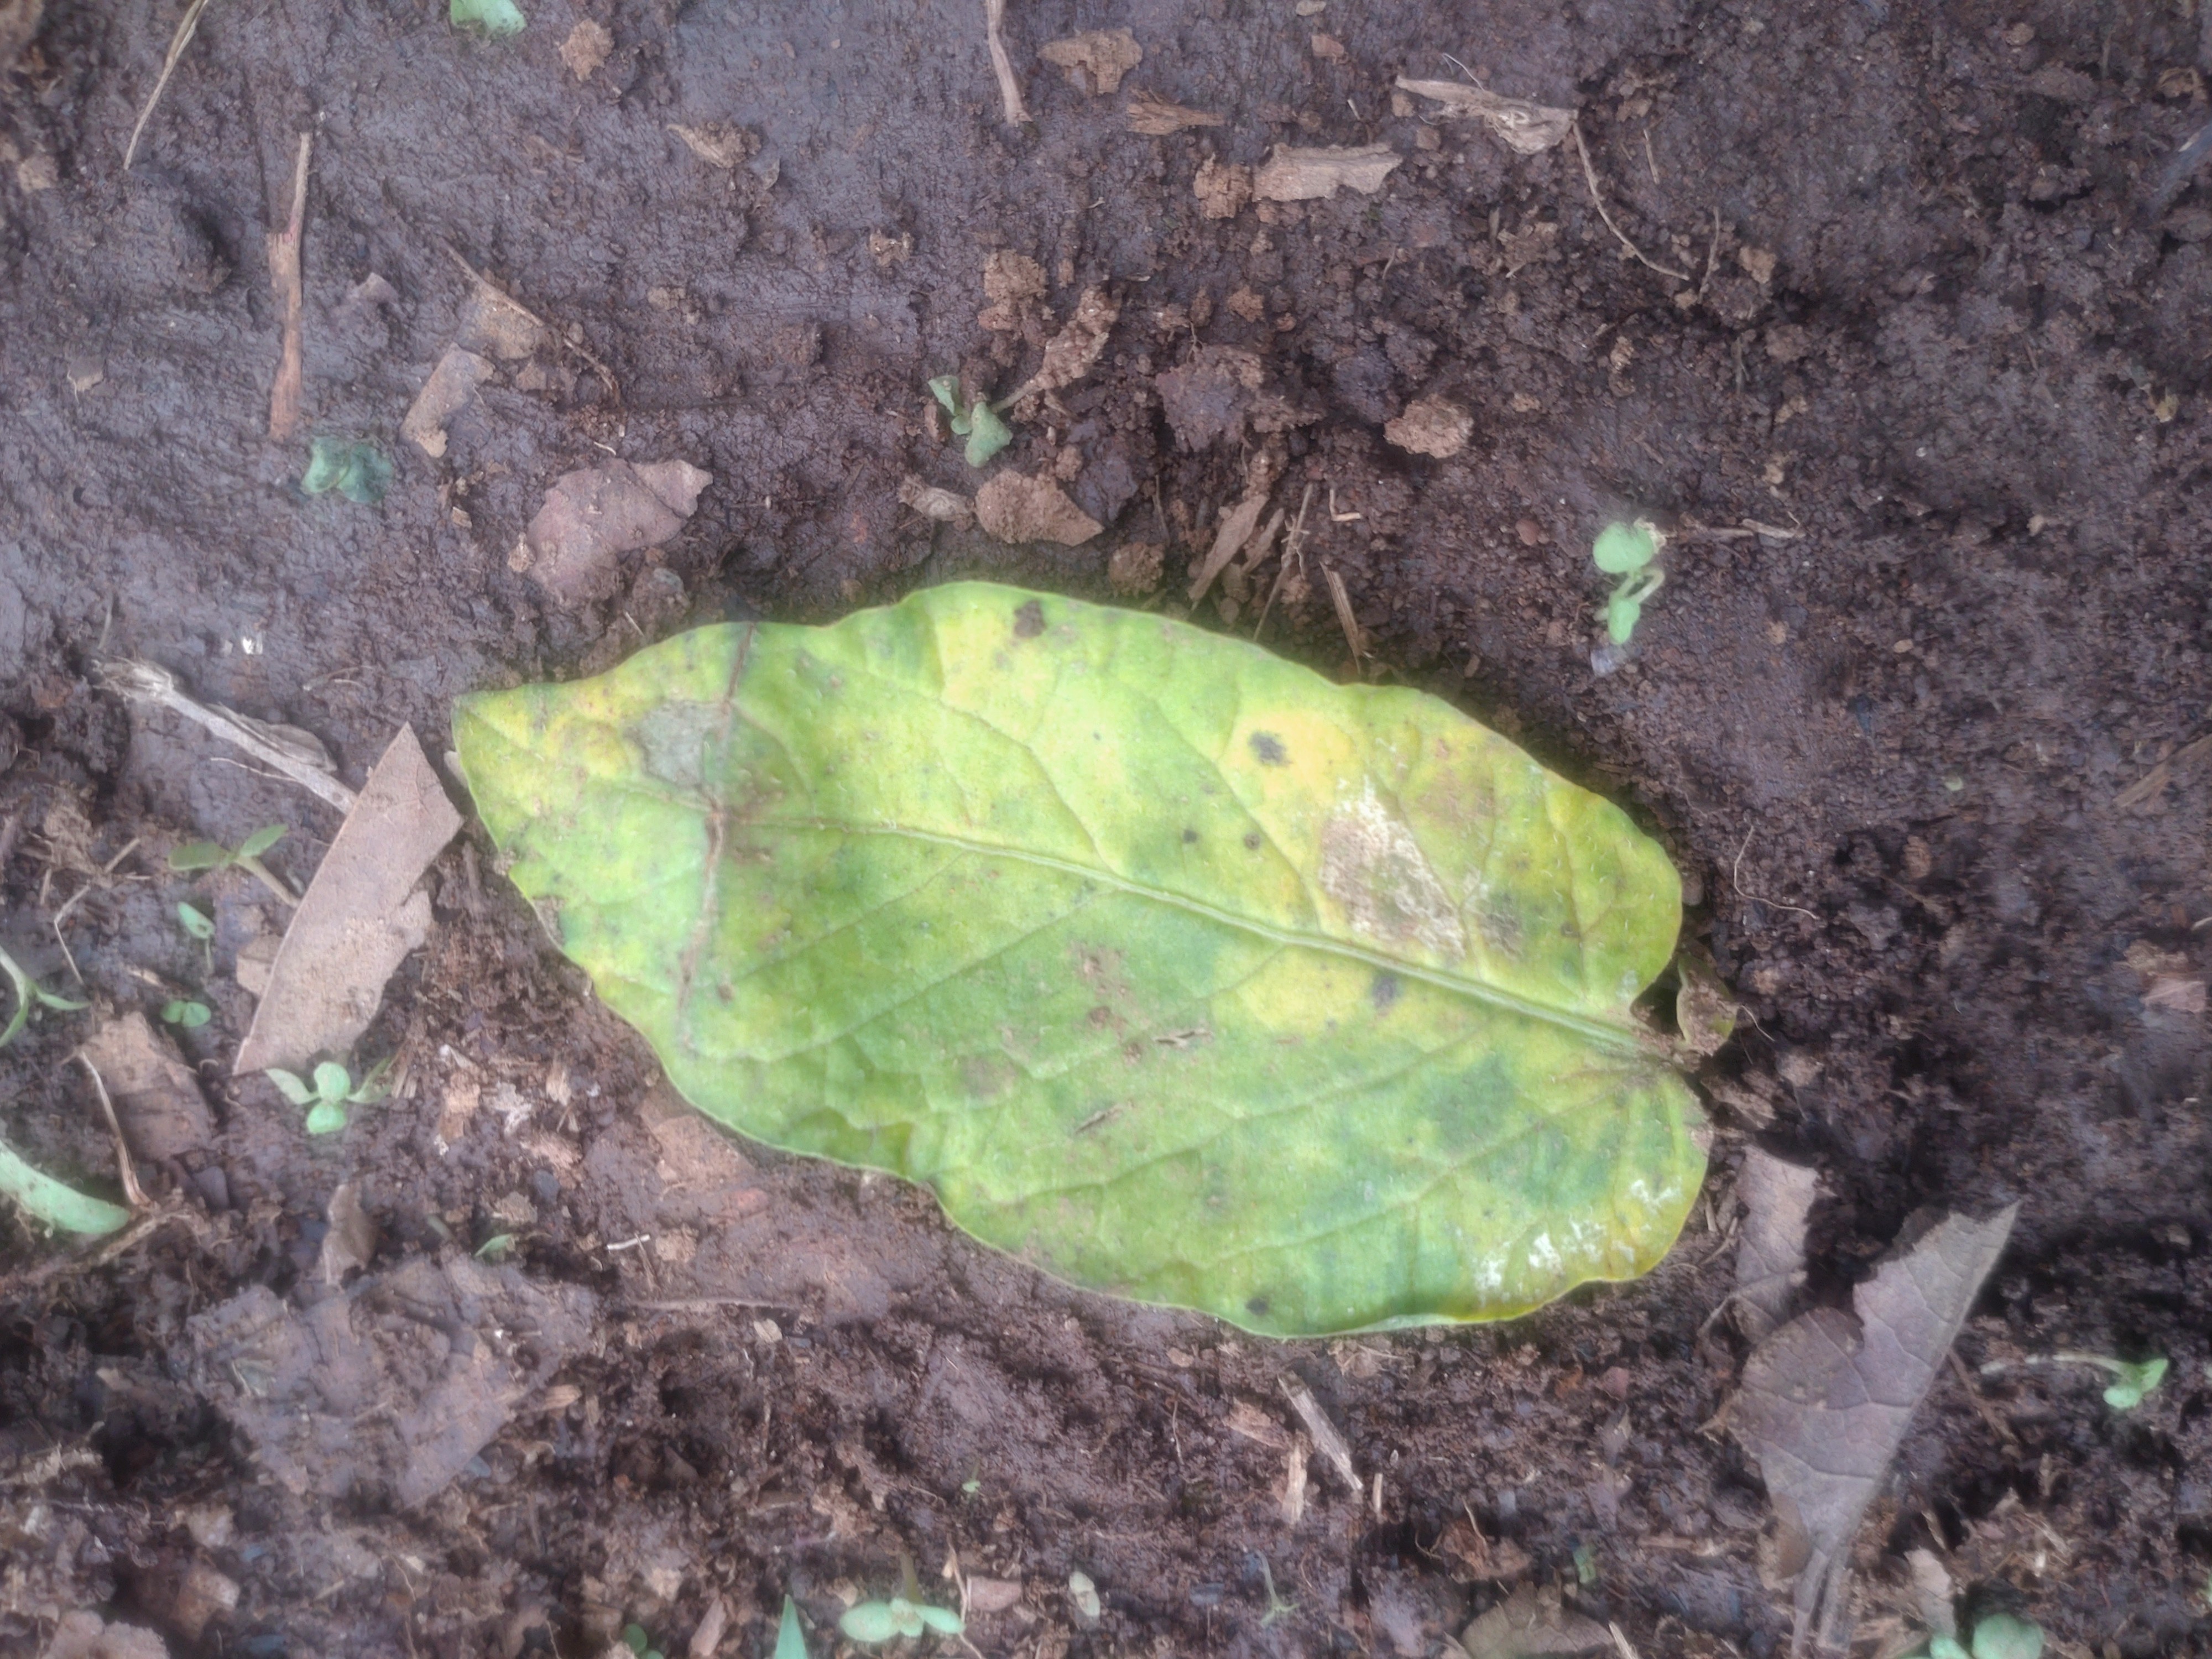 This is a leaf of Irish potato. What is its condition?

late blight
